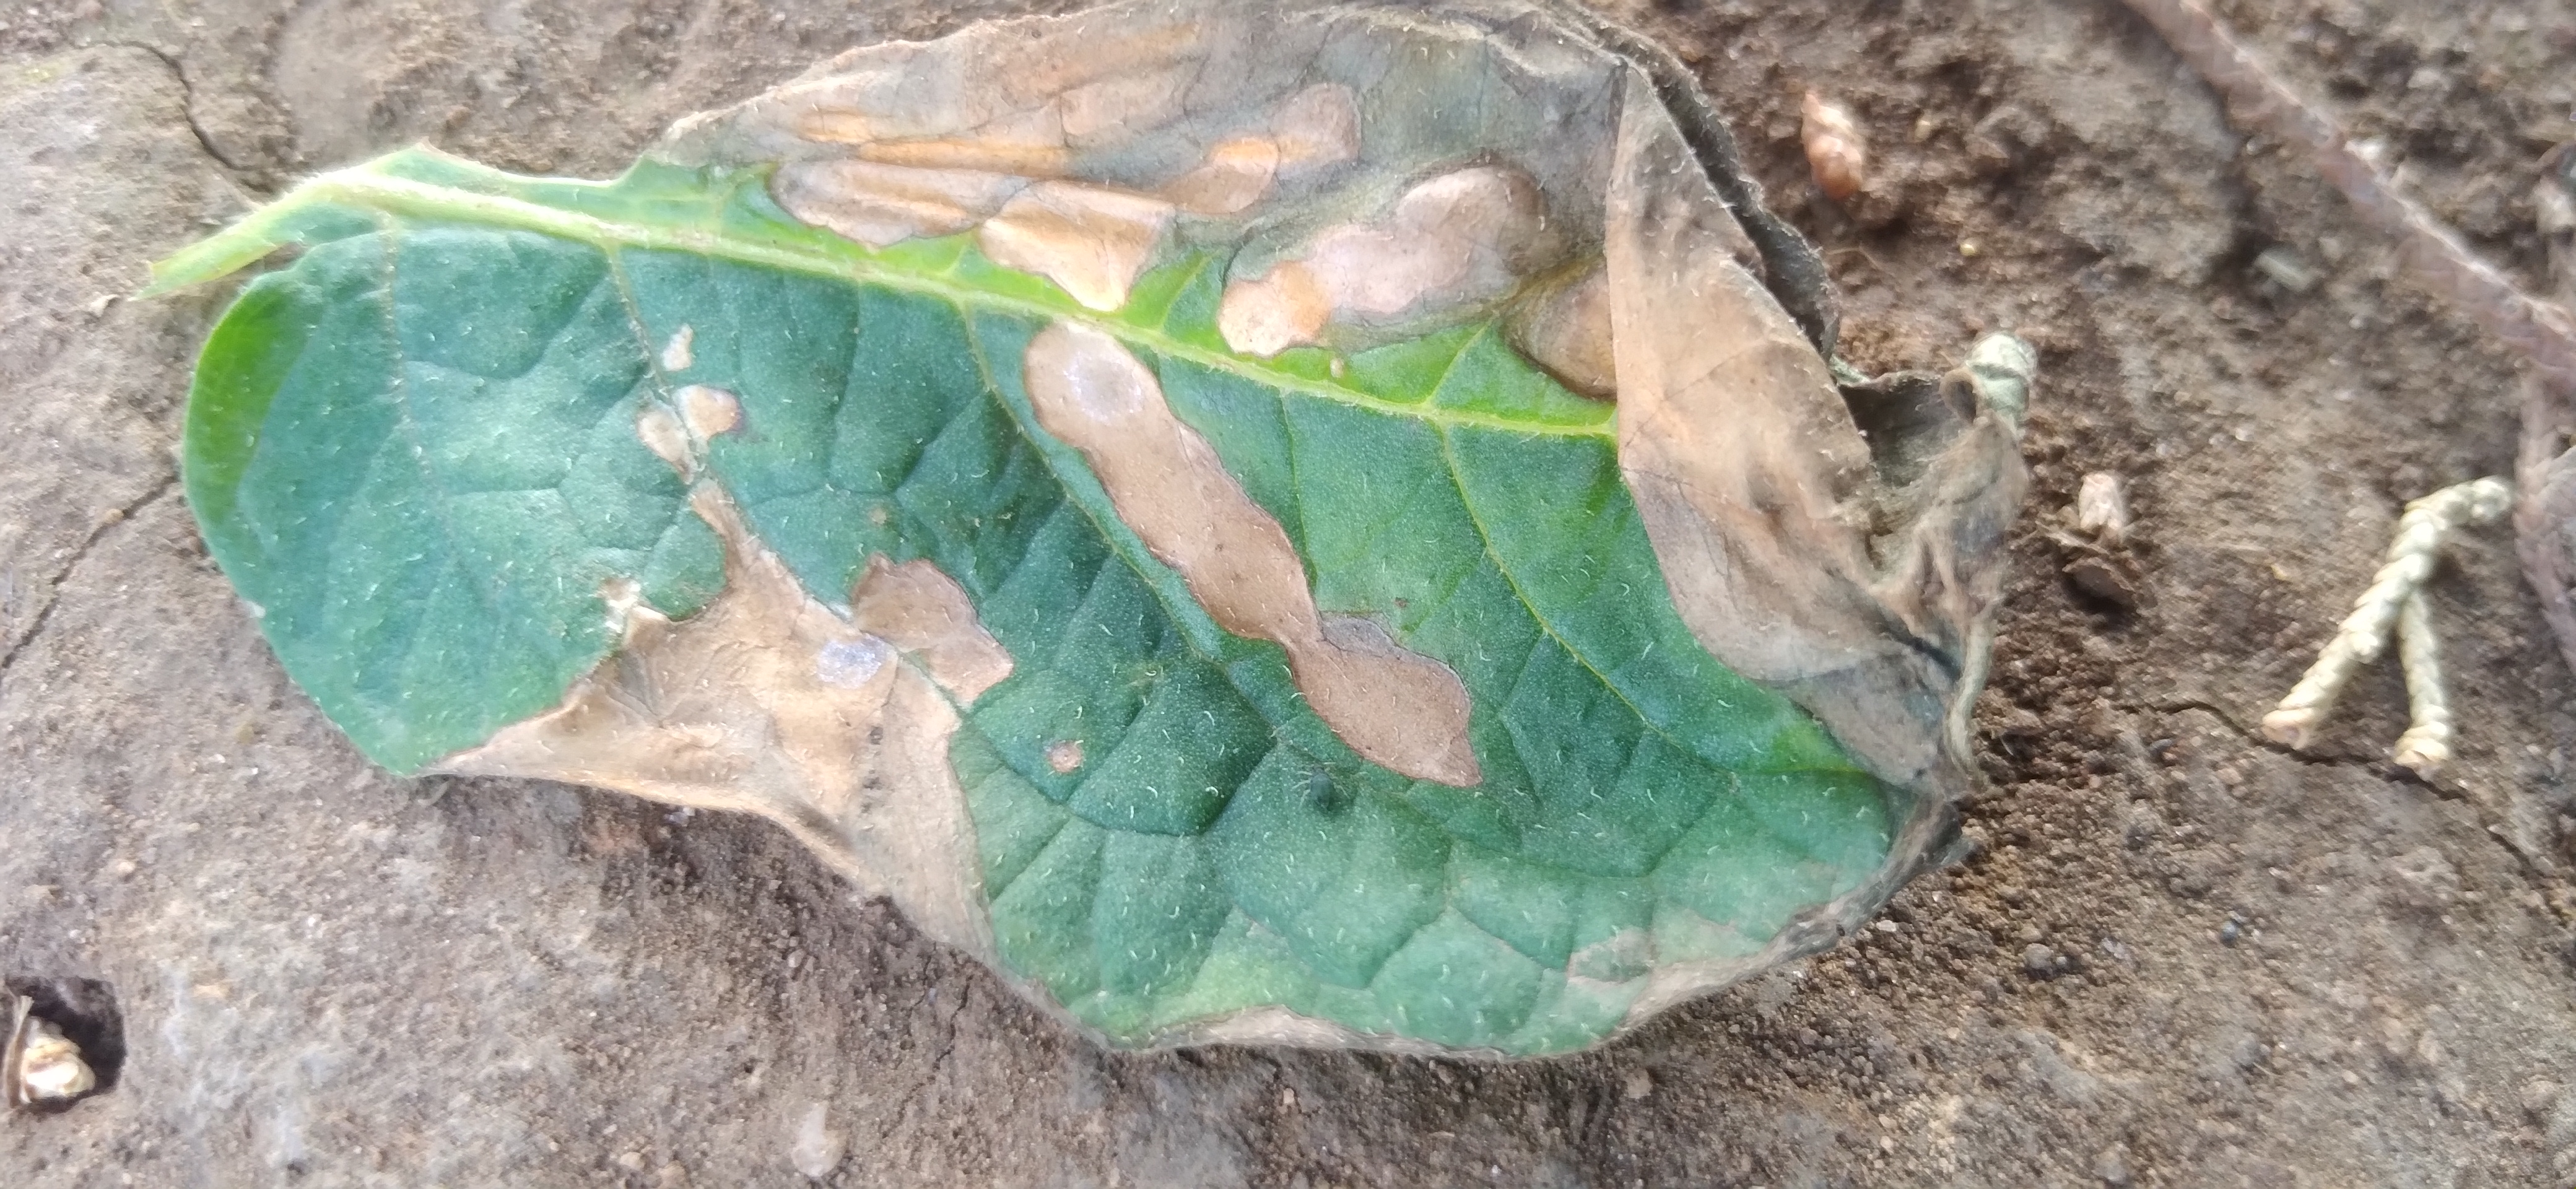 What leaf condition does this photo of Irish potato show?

early blight
